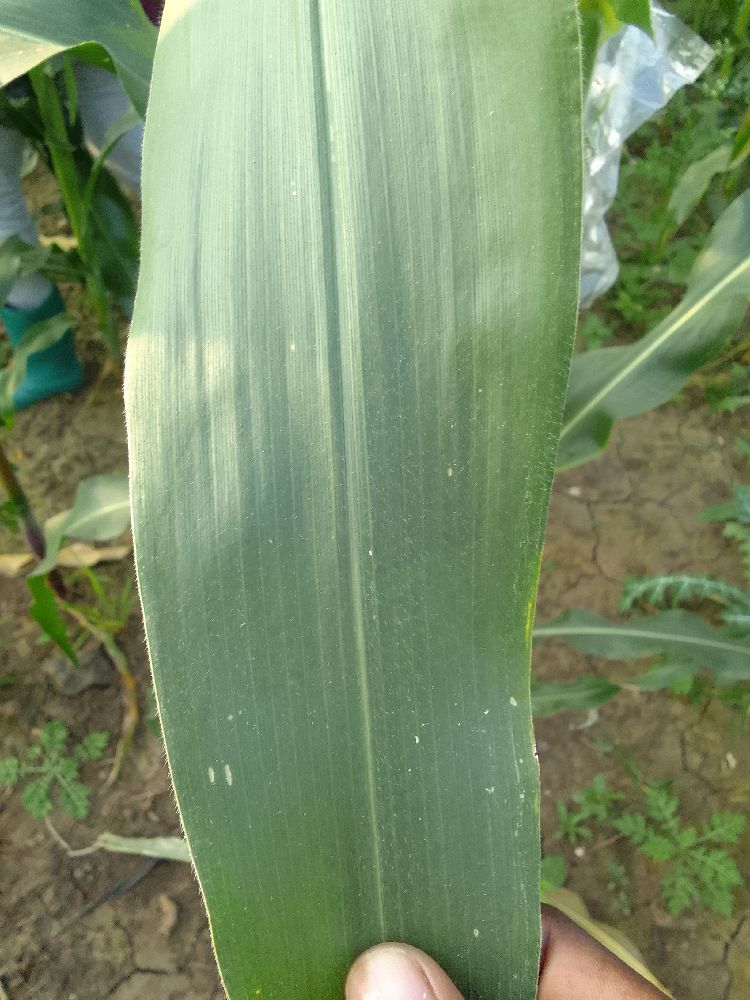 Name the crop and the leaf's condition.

maize, healthy
